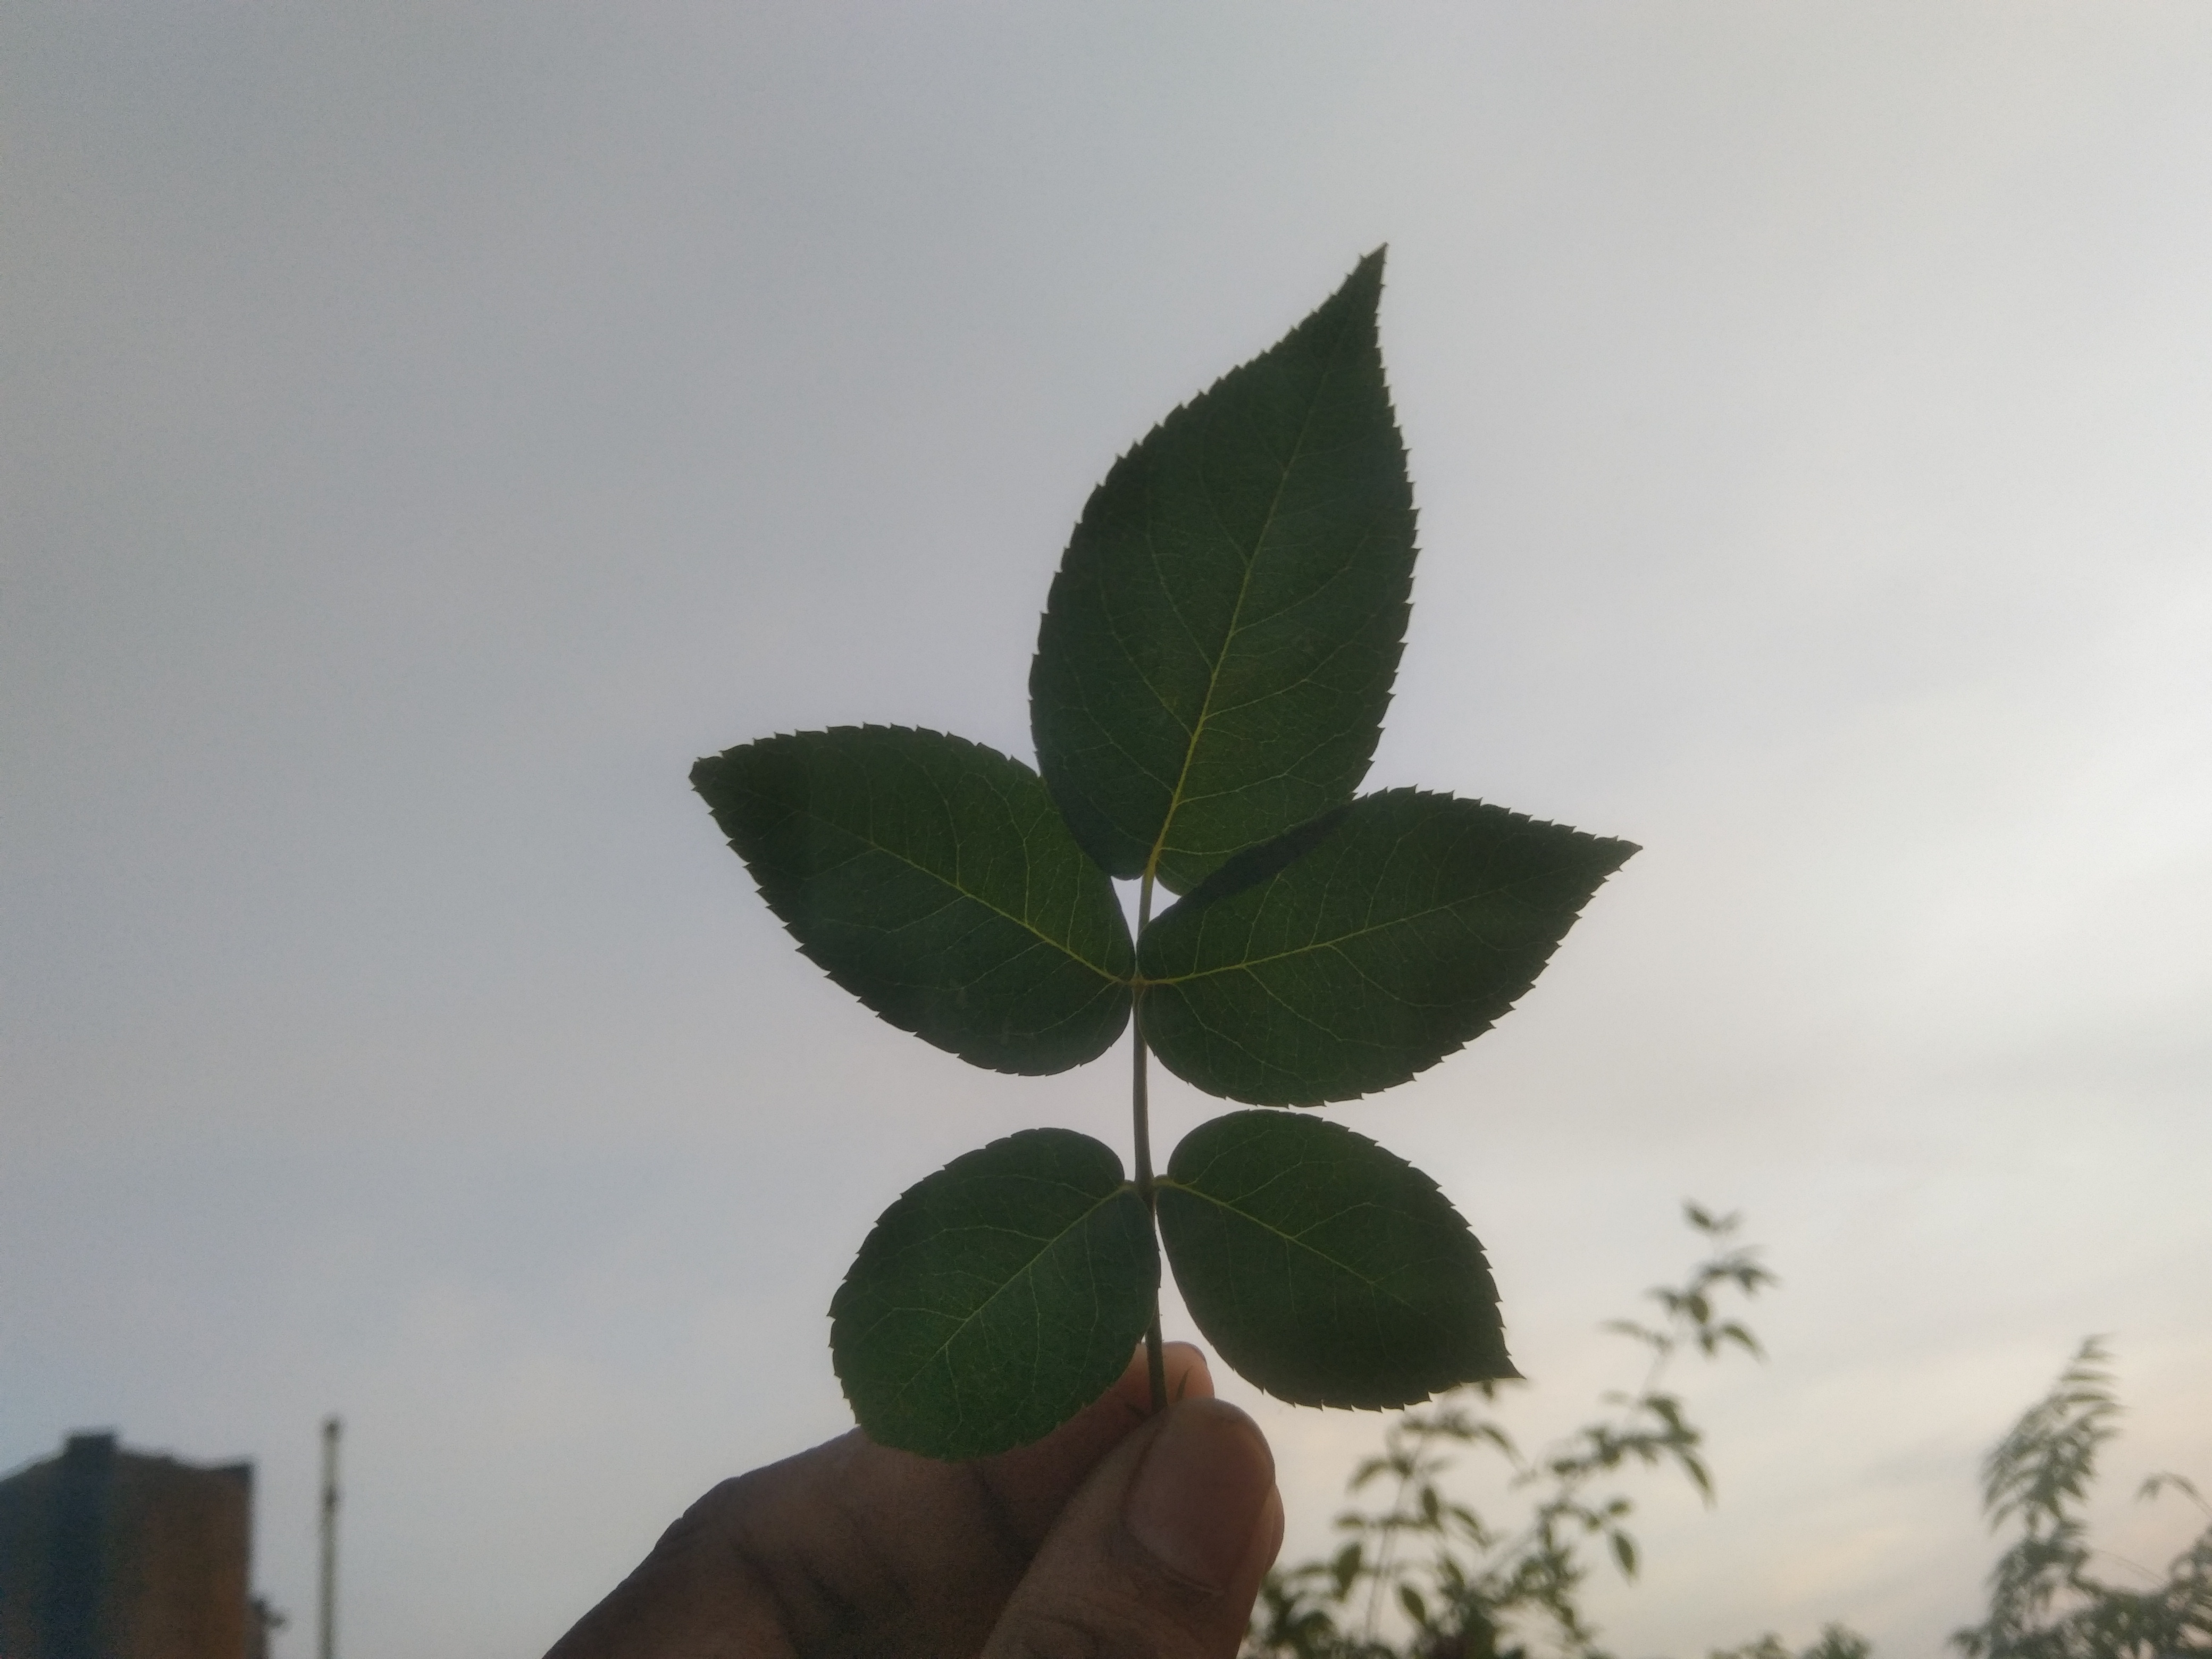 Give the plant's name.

rose
